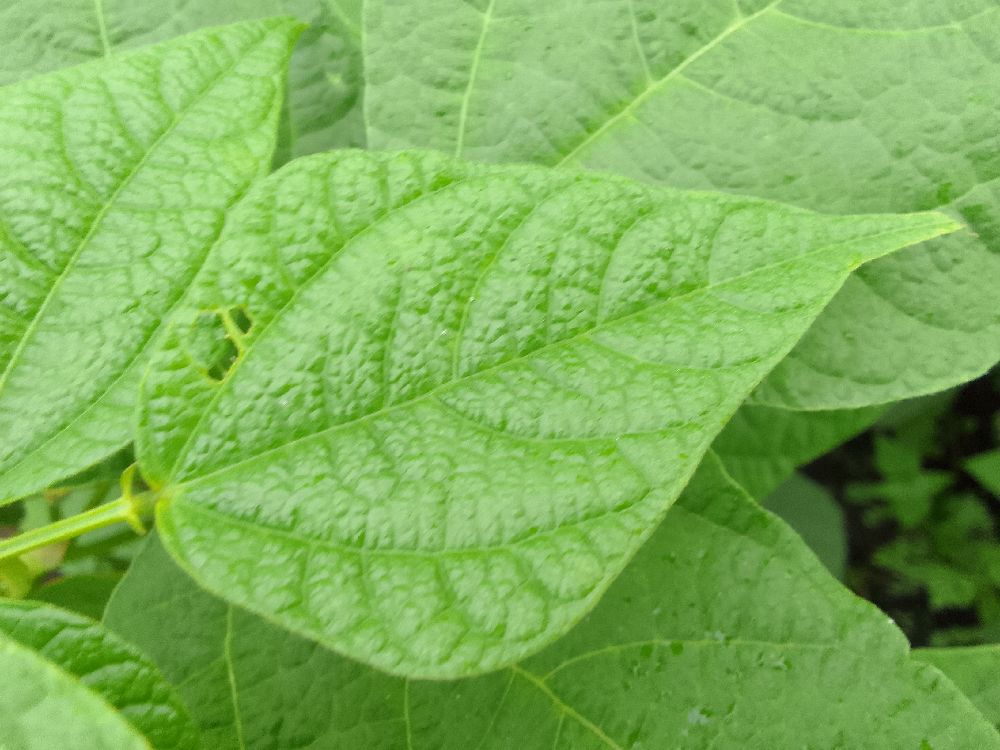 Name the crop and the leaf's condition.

common bean, healthy
